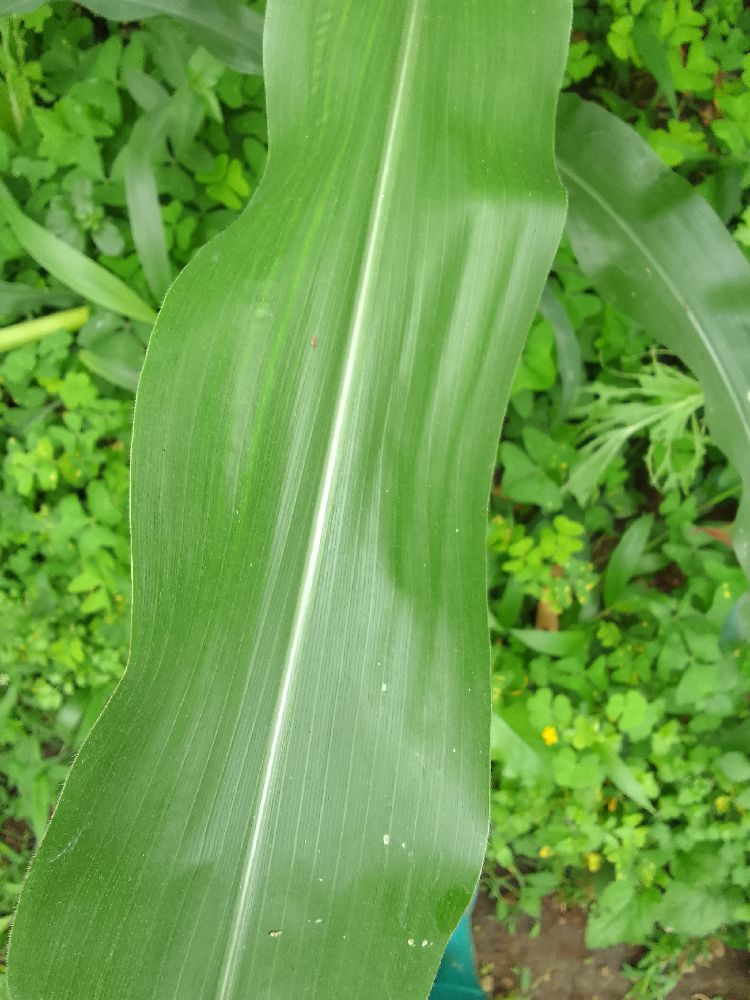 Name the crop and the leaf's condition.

maize, healthy
